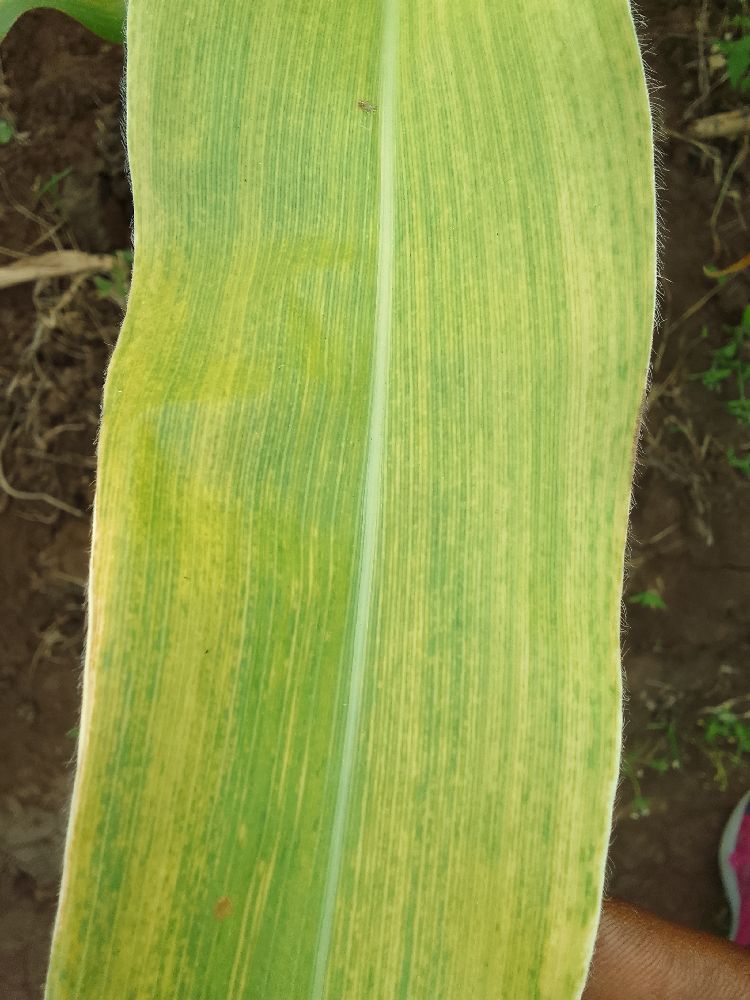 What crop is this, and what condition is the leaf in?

maize, maize lethal necrosis
